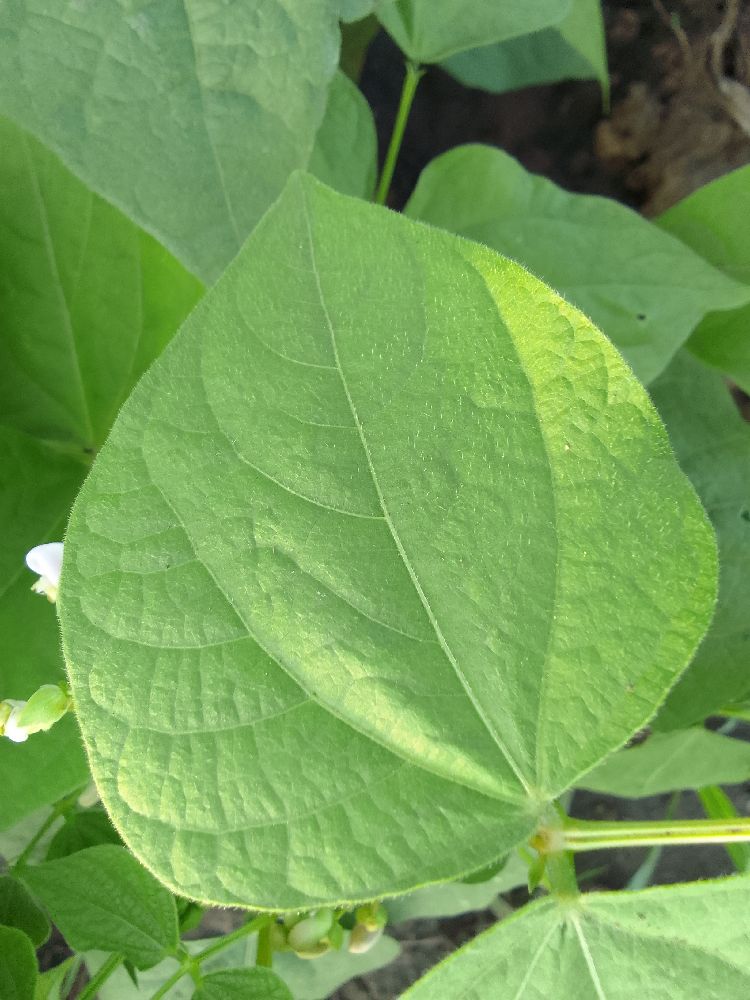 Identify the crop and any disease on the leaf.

common bean, healthy
